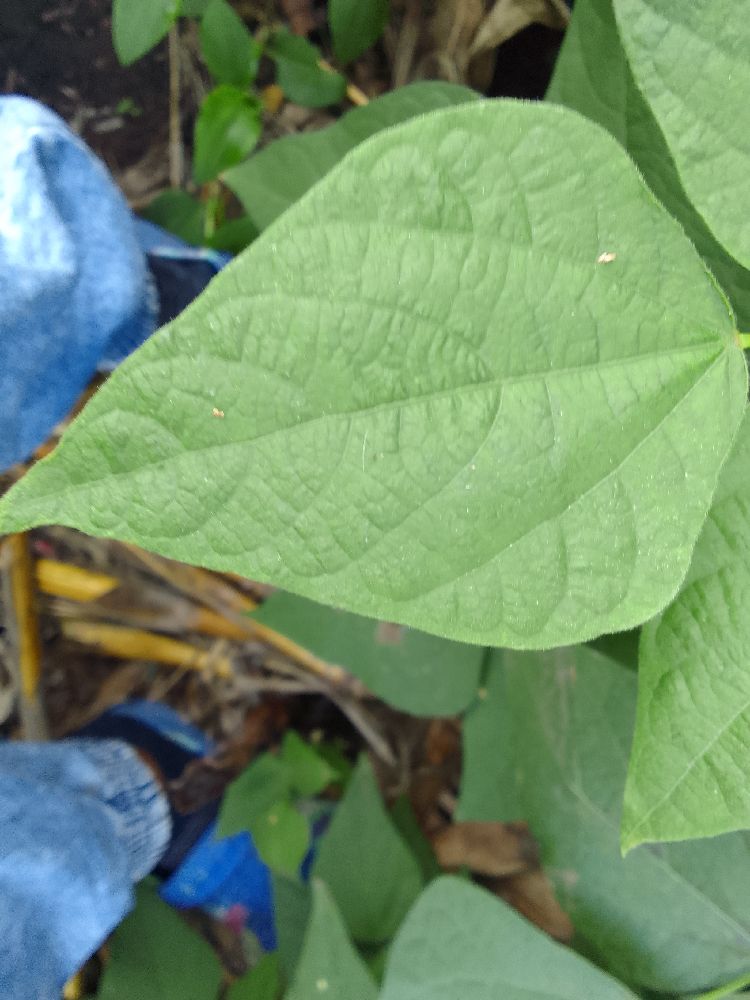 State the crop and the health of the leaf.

common bean, healthy
